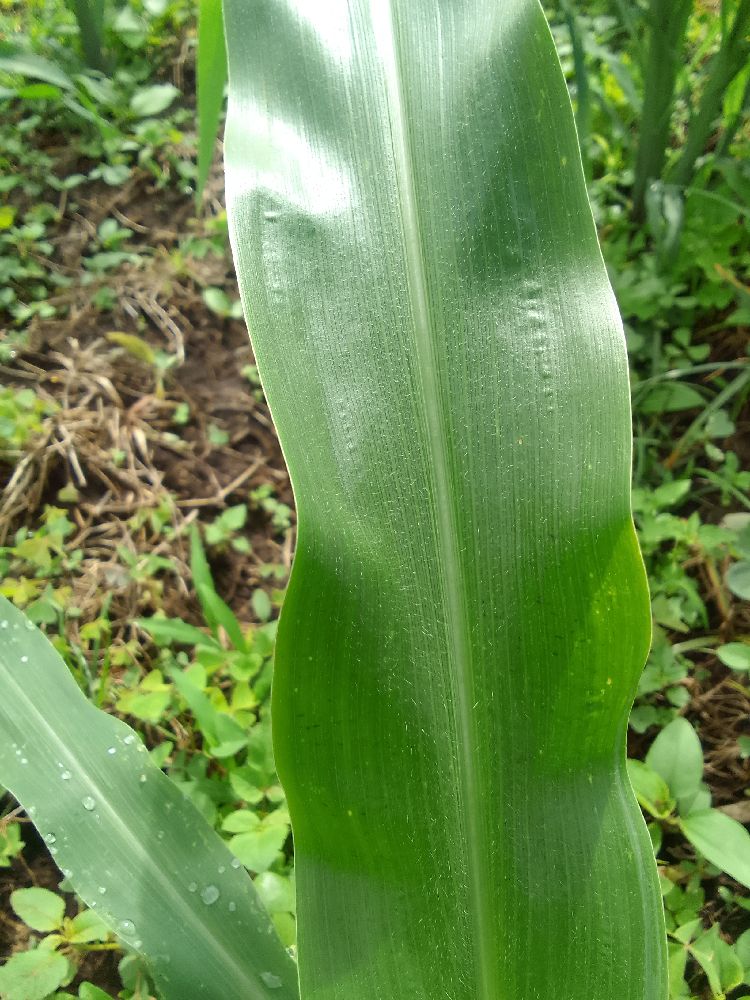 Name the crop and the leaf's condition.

maize, healthy
